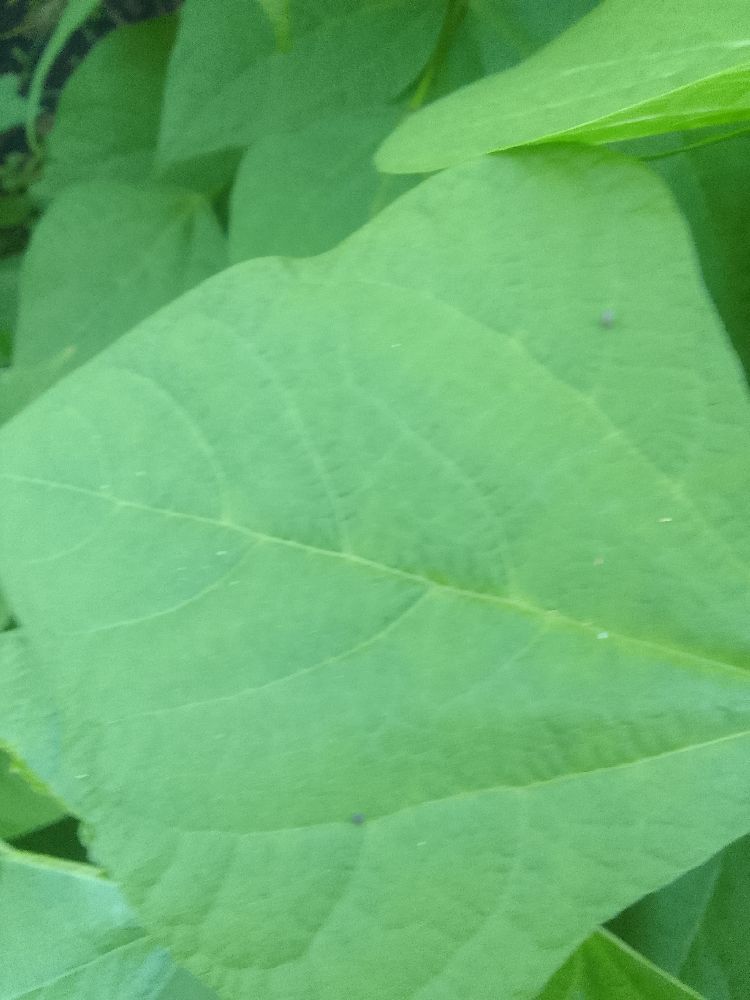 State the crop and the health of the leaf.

common bean, healthy
